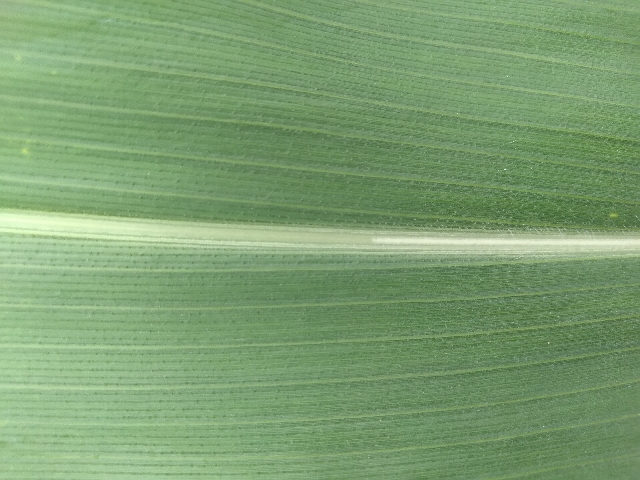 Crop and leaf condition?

maize, healthy
